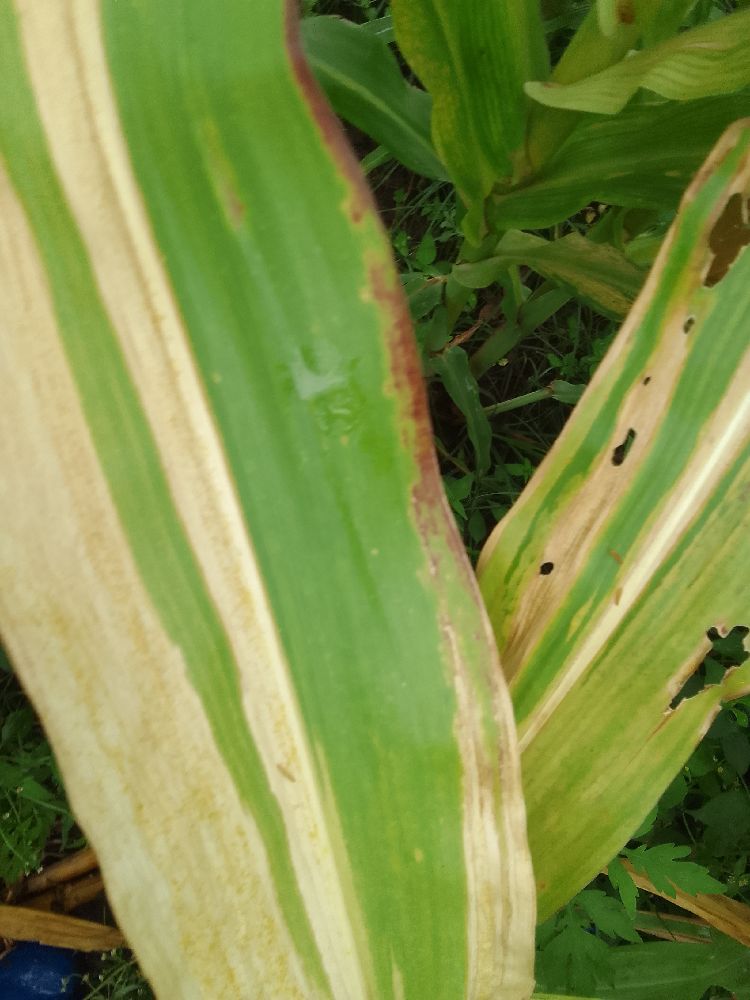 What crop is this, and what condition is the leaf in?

maize, maize lethal necrosis
